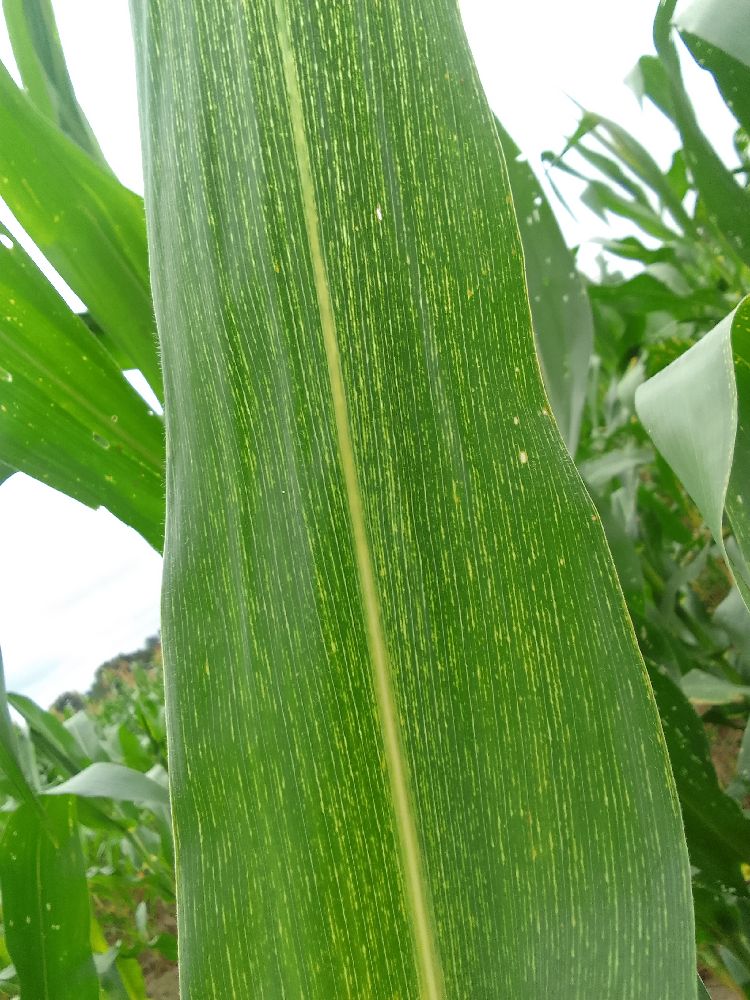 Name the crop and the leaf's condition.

maize, maize streak virus
